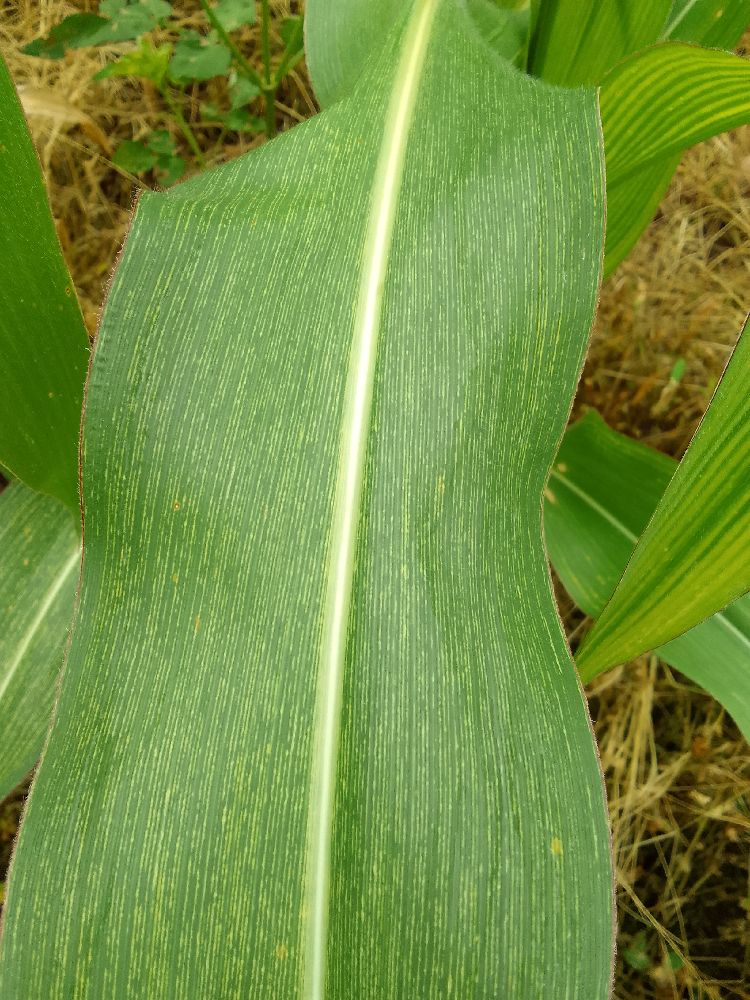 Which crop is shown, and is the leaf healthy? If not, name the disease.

maize, maize streak virus
